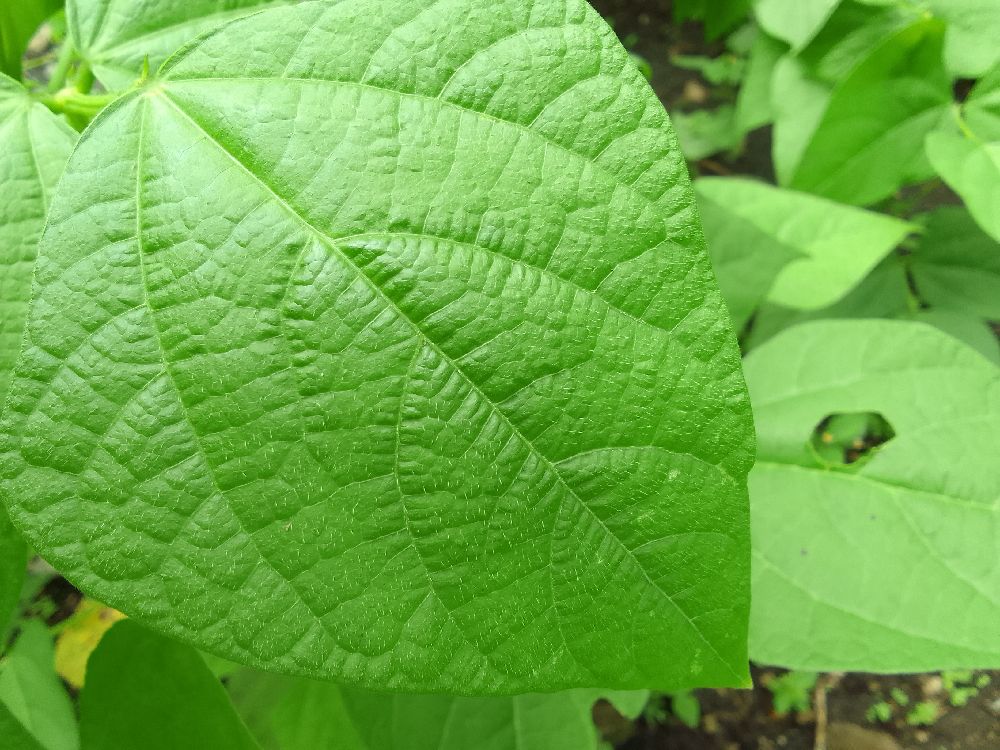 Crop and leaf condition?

common bean, healthy
